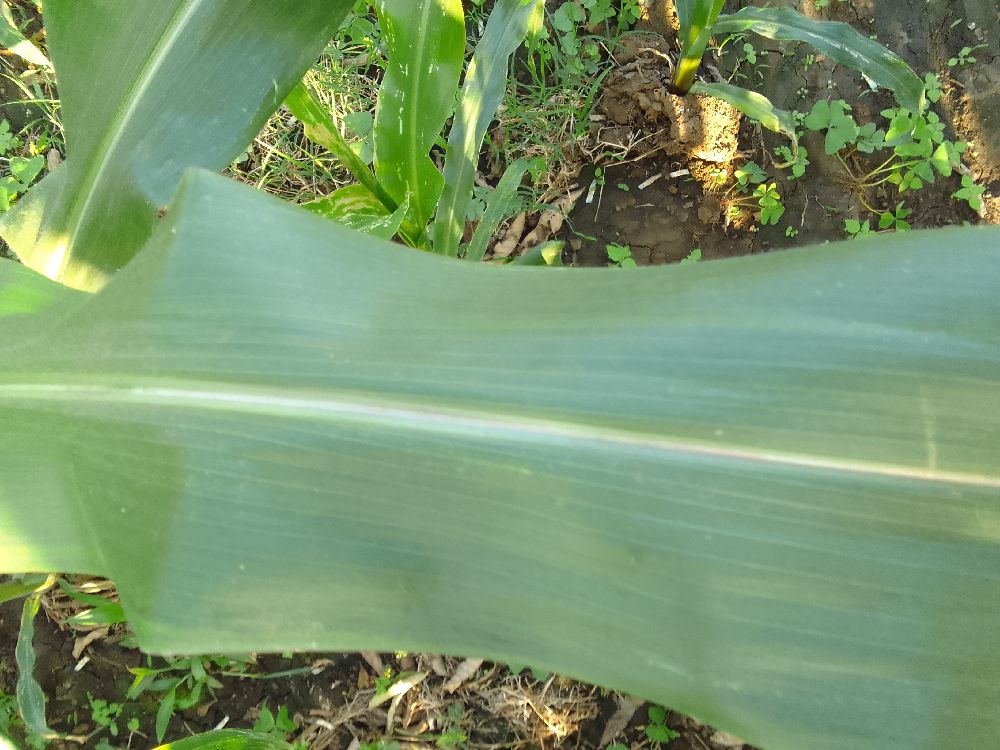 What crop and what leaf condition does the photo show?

maize, healthy
